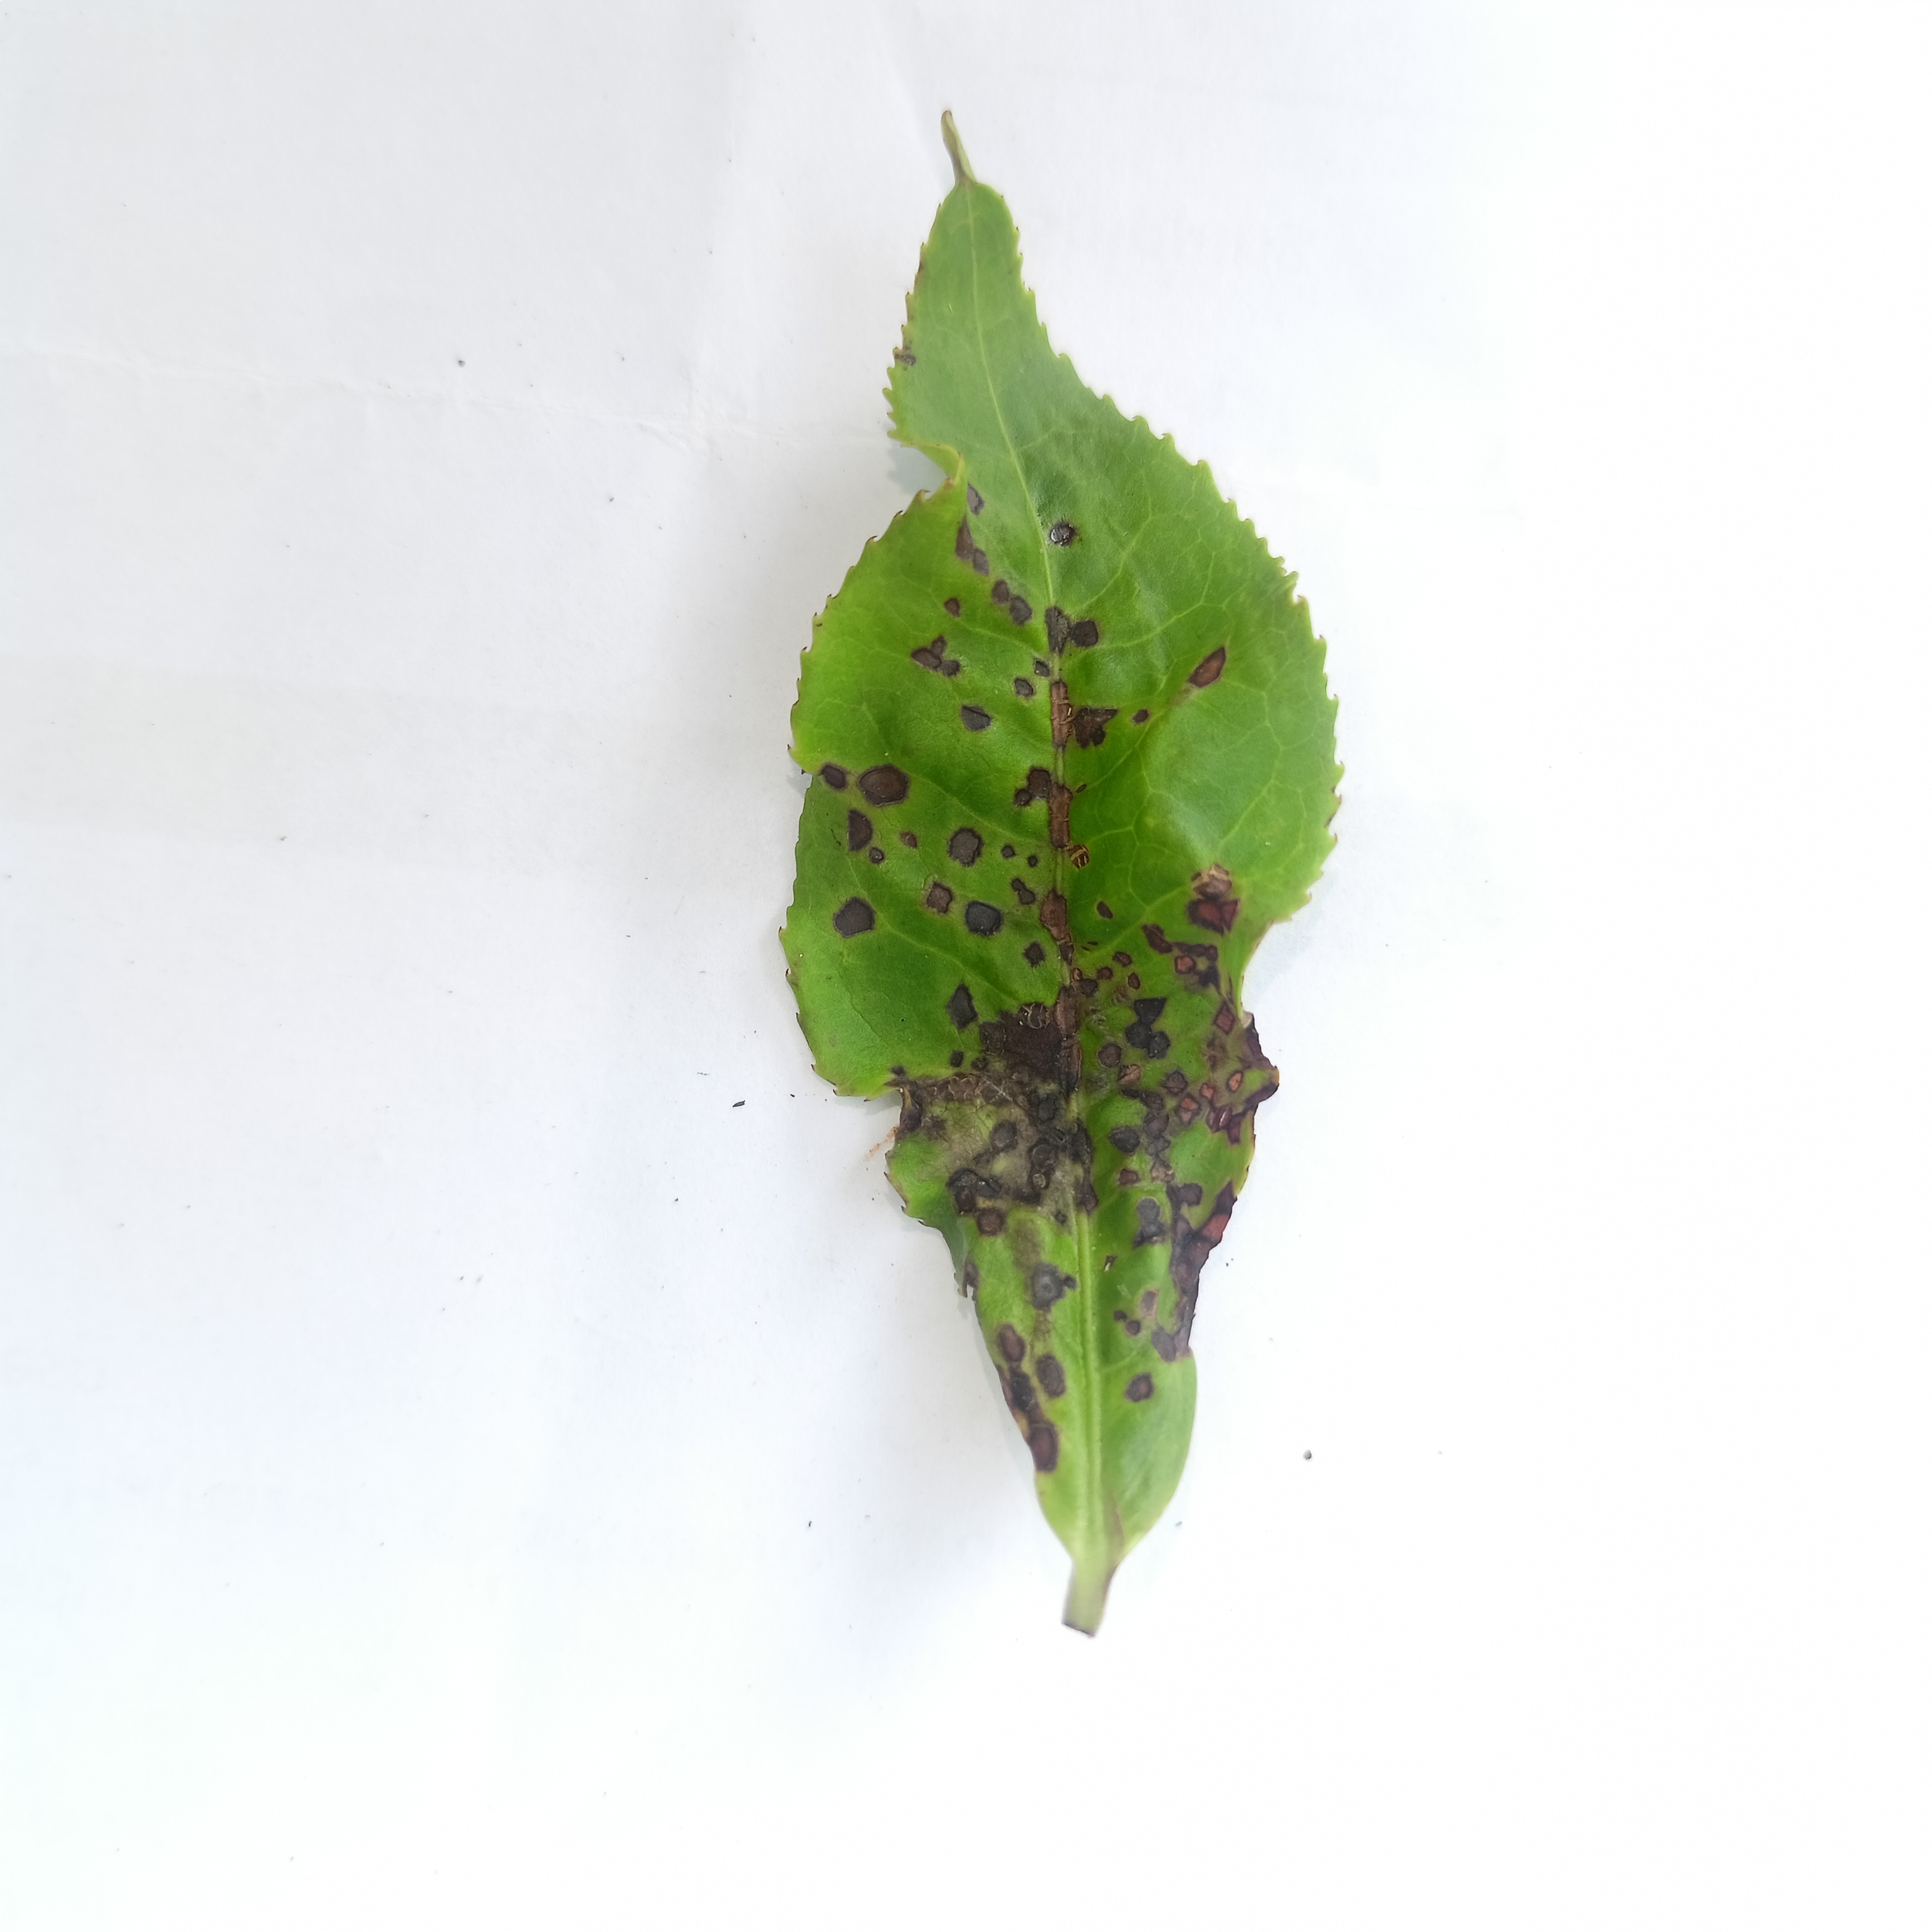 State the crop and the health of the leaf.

tea, helopeltis
